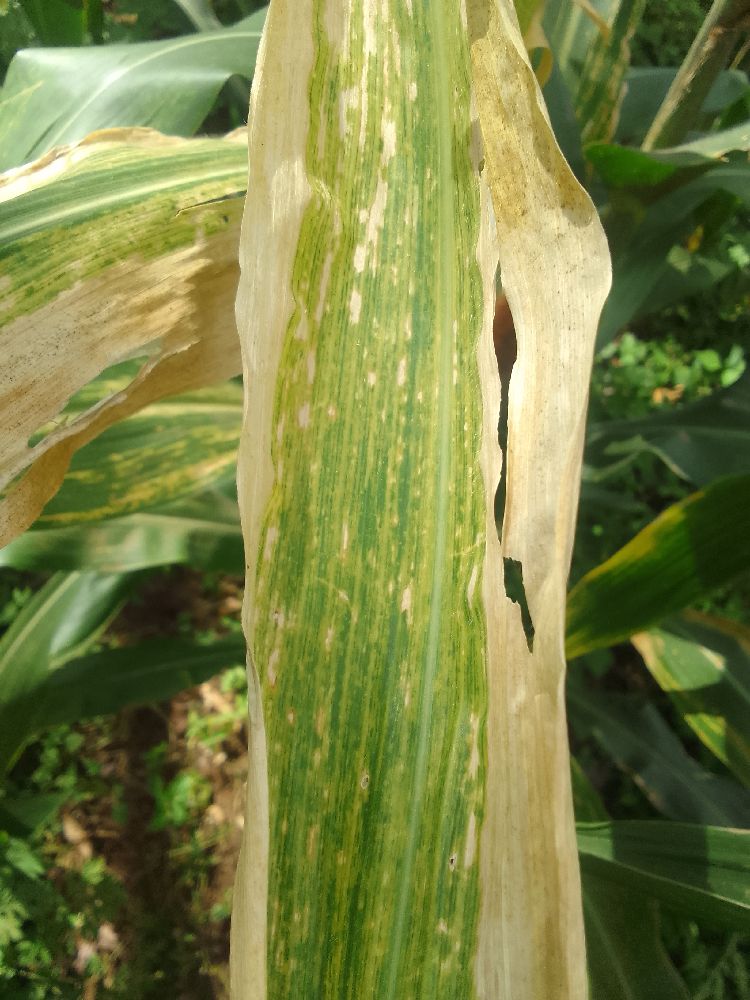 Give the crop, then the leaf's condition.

maize, maize lethal necrosis
